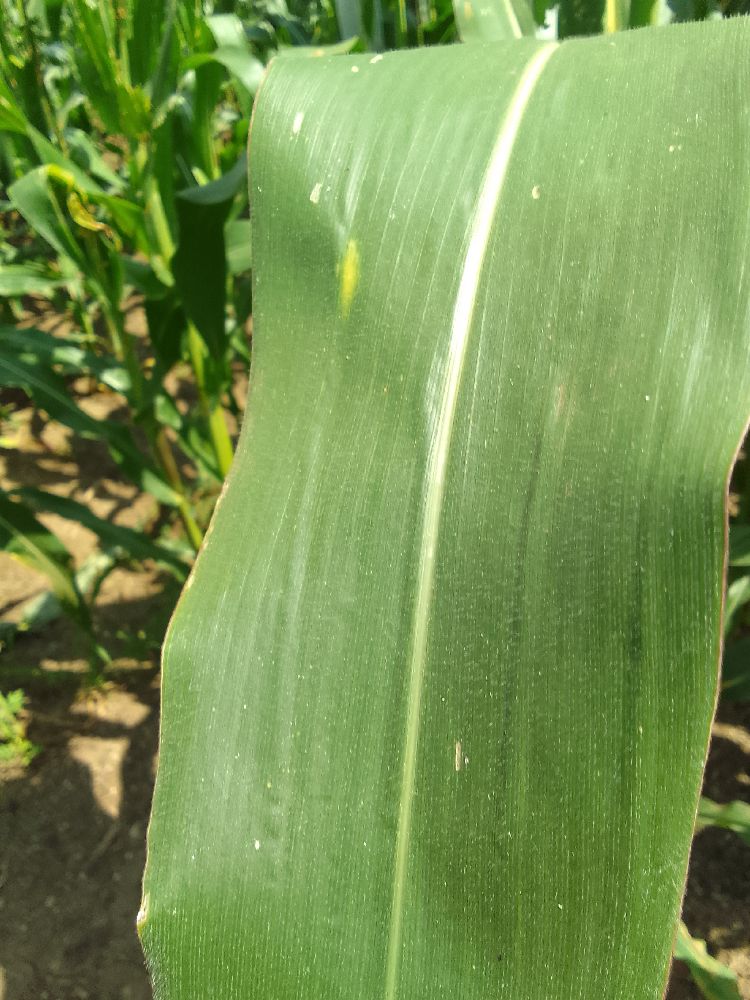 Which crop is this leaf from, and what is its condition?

maize, healthy
